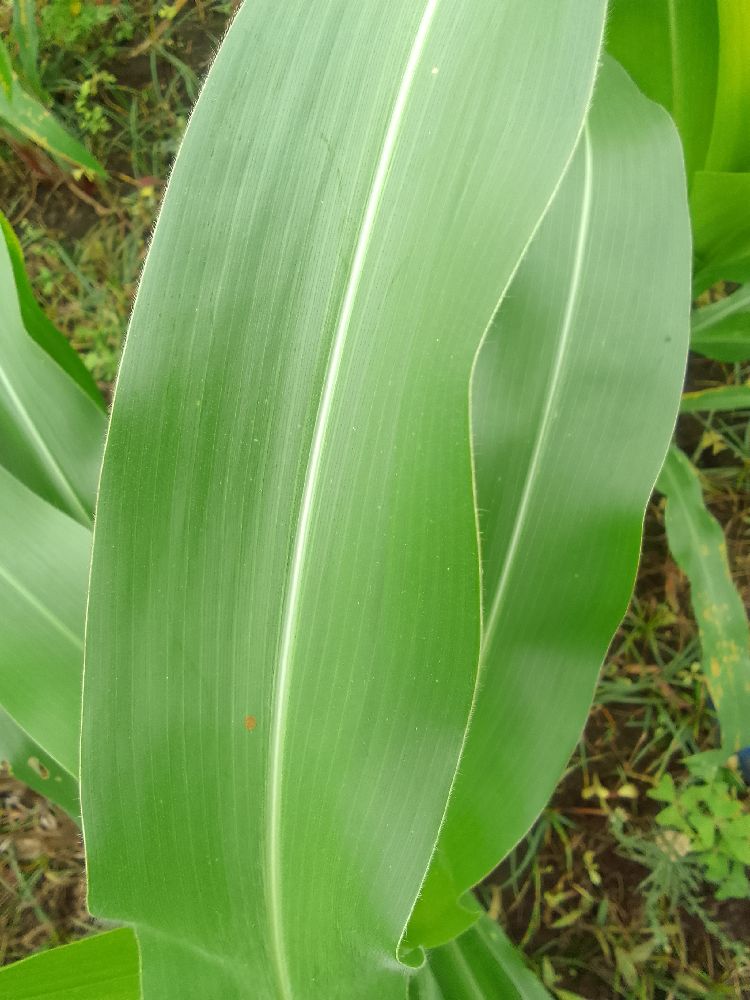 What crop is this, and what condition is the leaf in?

maize, healthy
